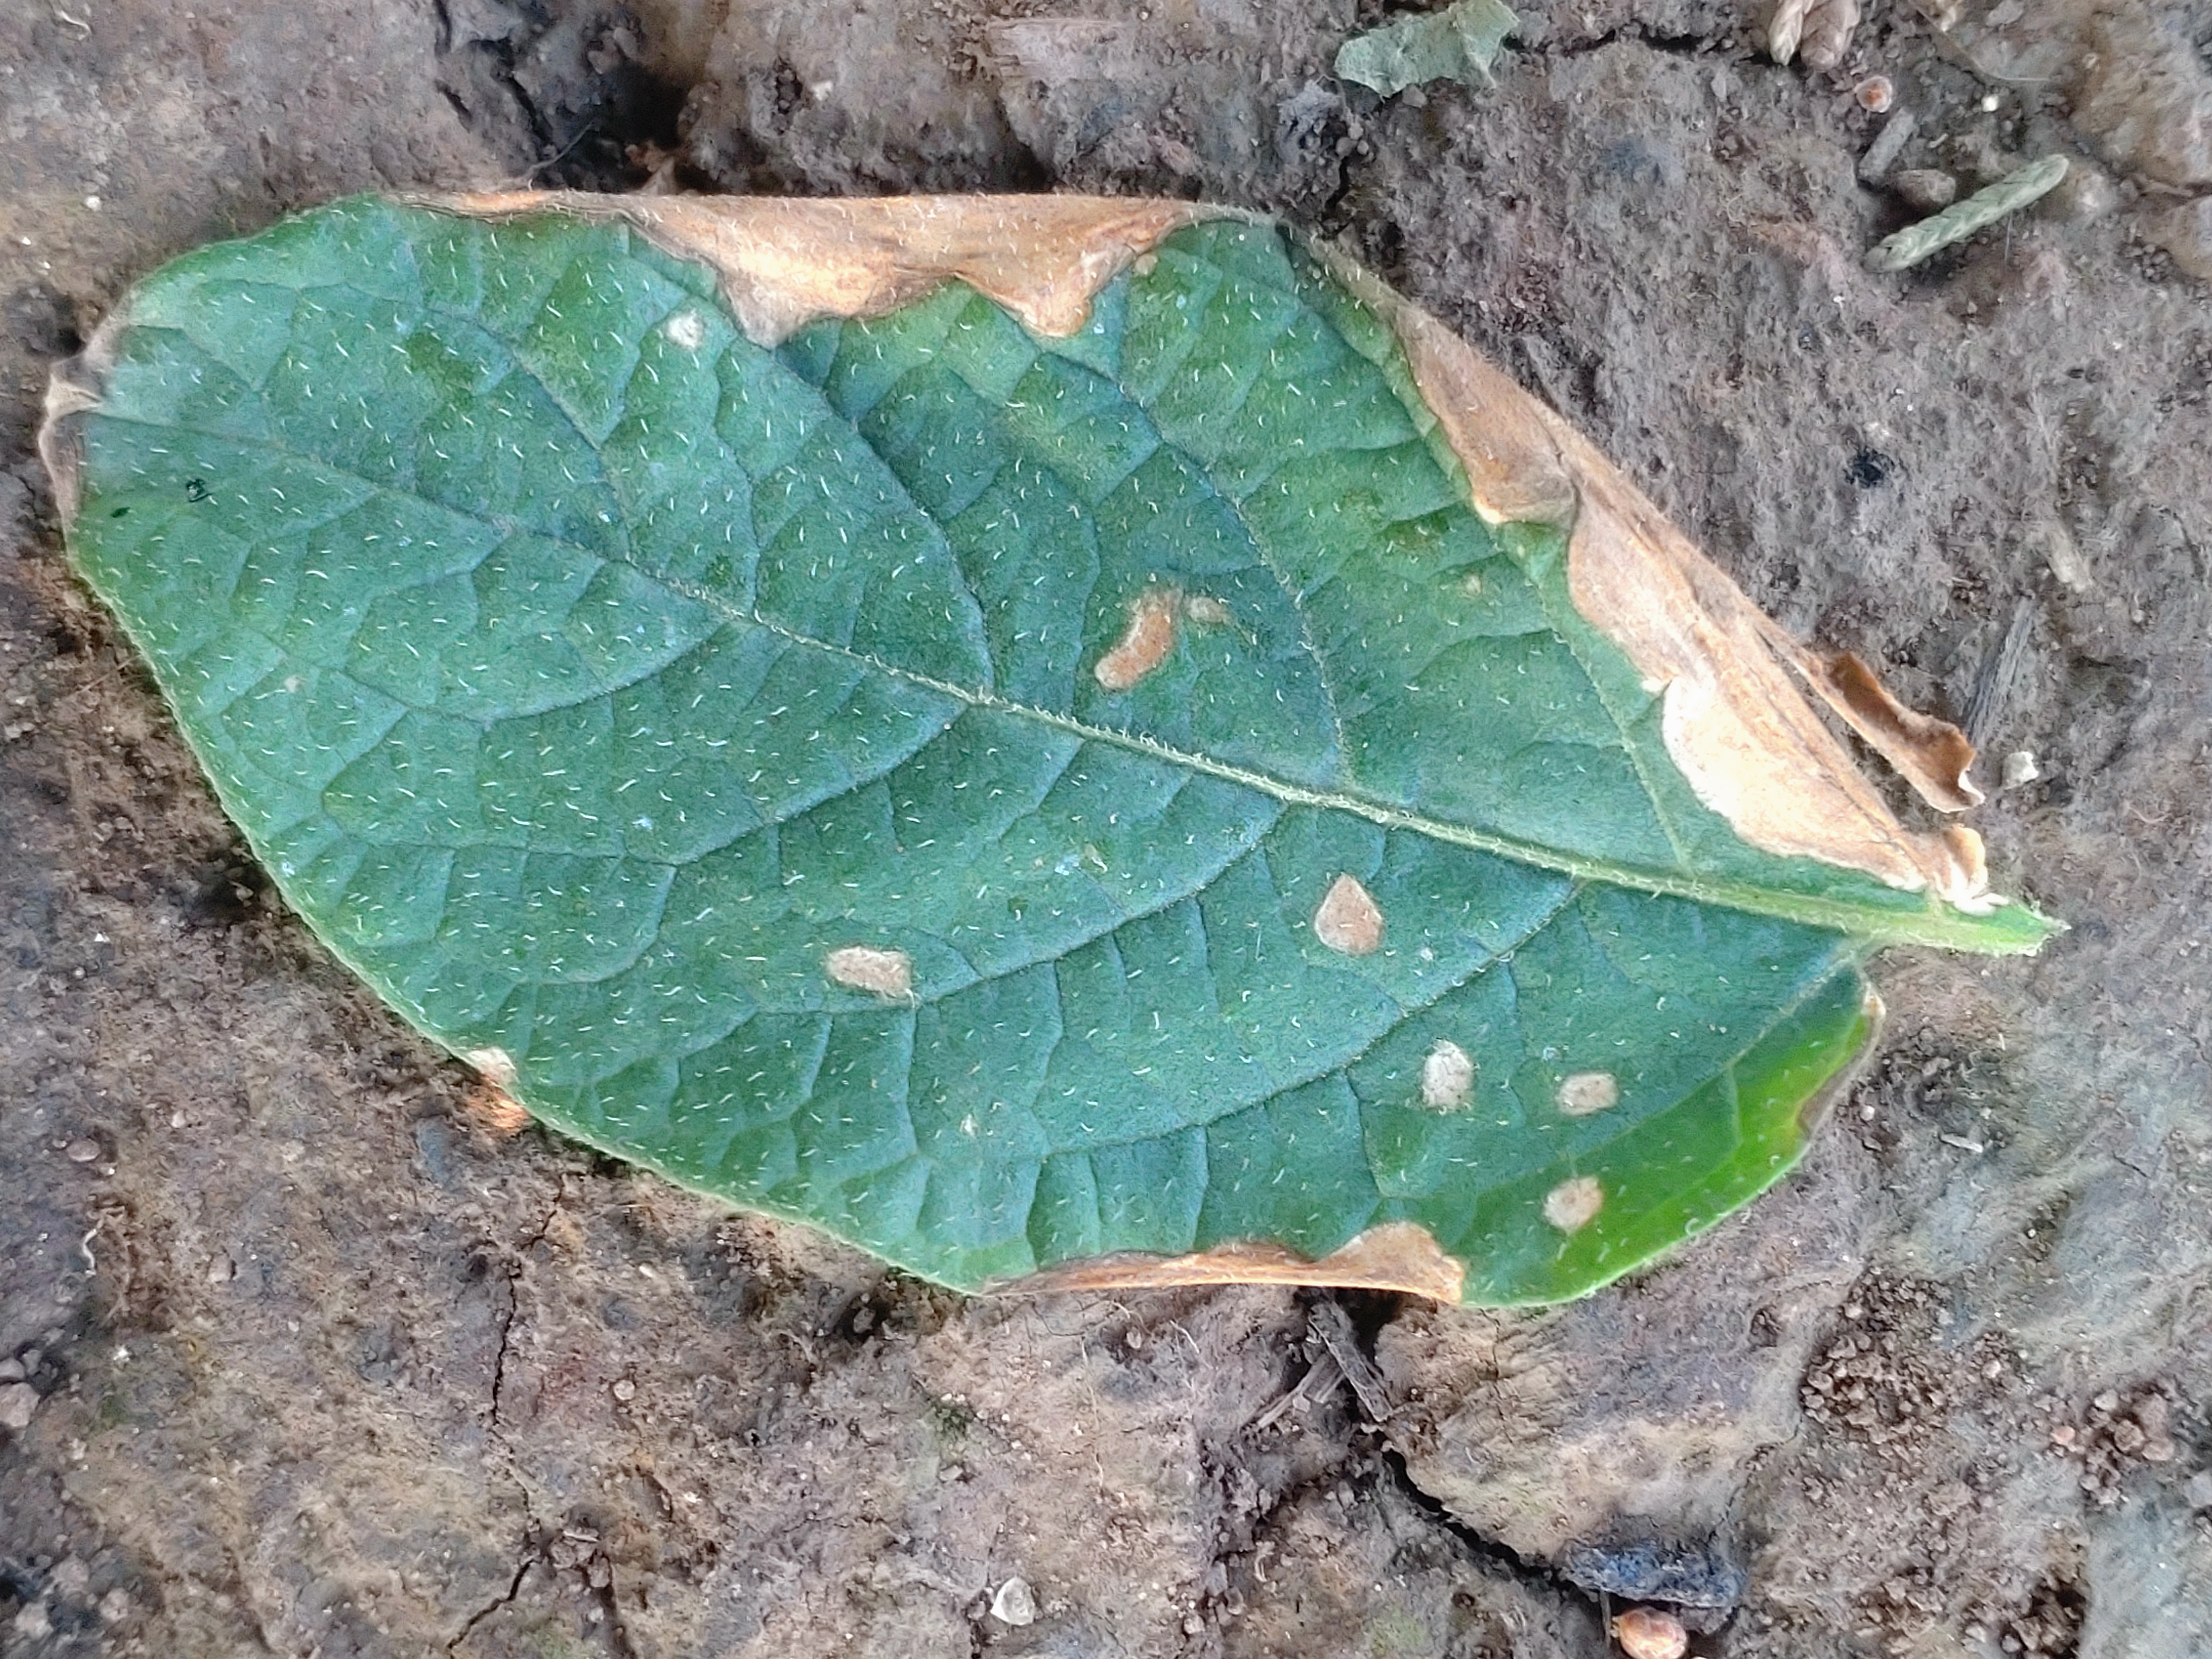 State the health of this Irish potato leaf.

early blight
